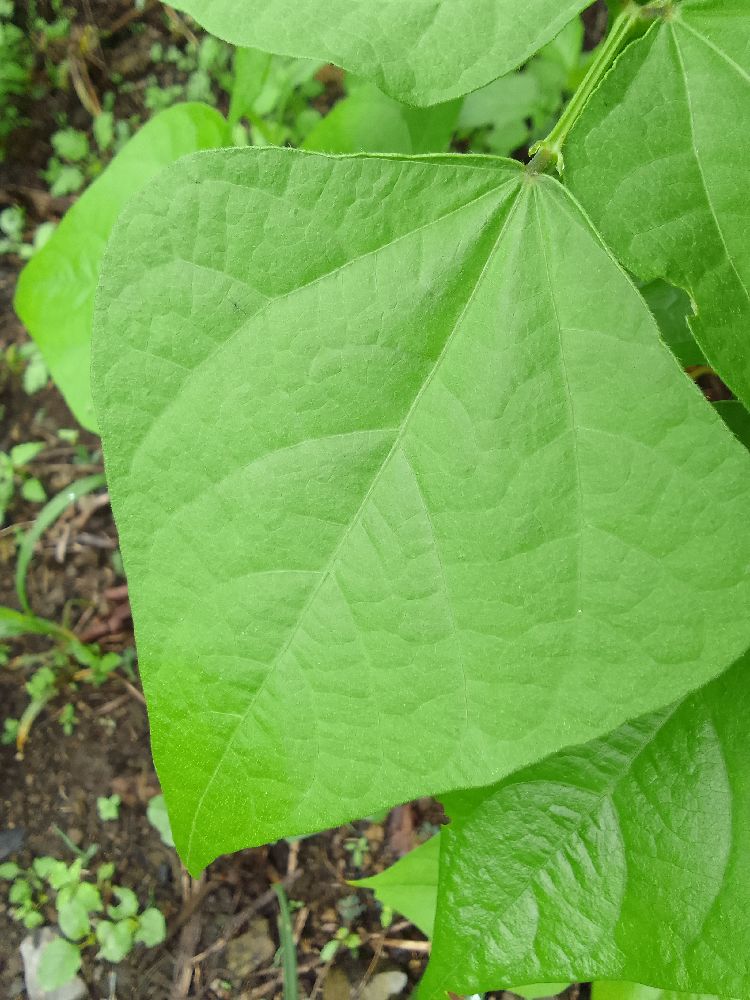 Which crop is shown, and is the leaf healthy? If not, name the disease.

common bean, healthy
